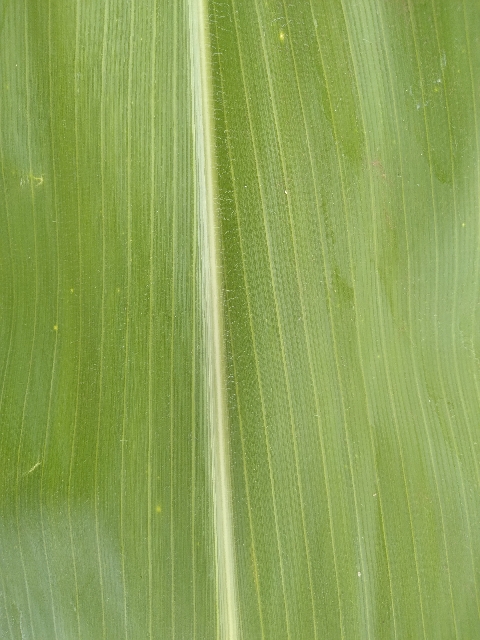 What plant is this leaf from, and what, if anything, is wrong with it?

maize, healthy
